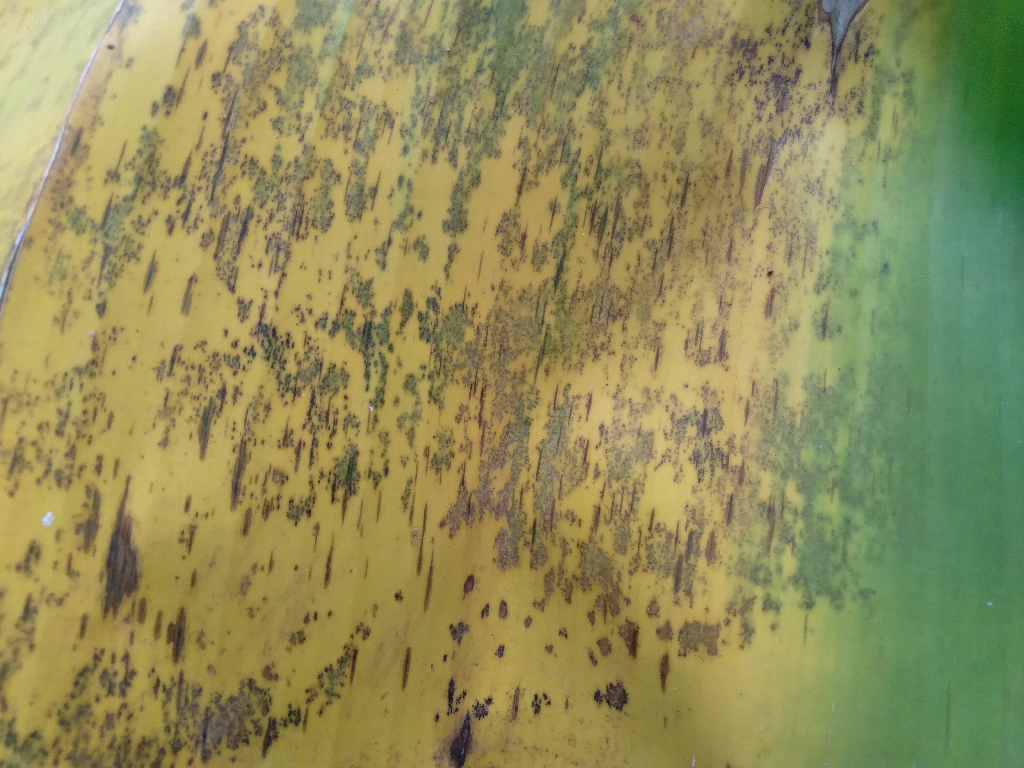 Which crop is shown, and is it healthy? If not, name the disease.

banana, black sigatoka
